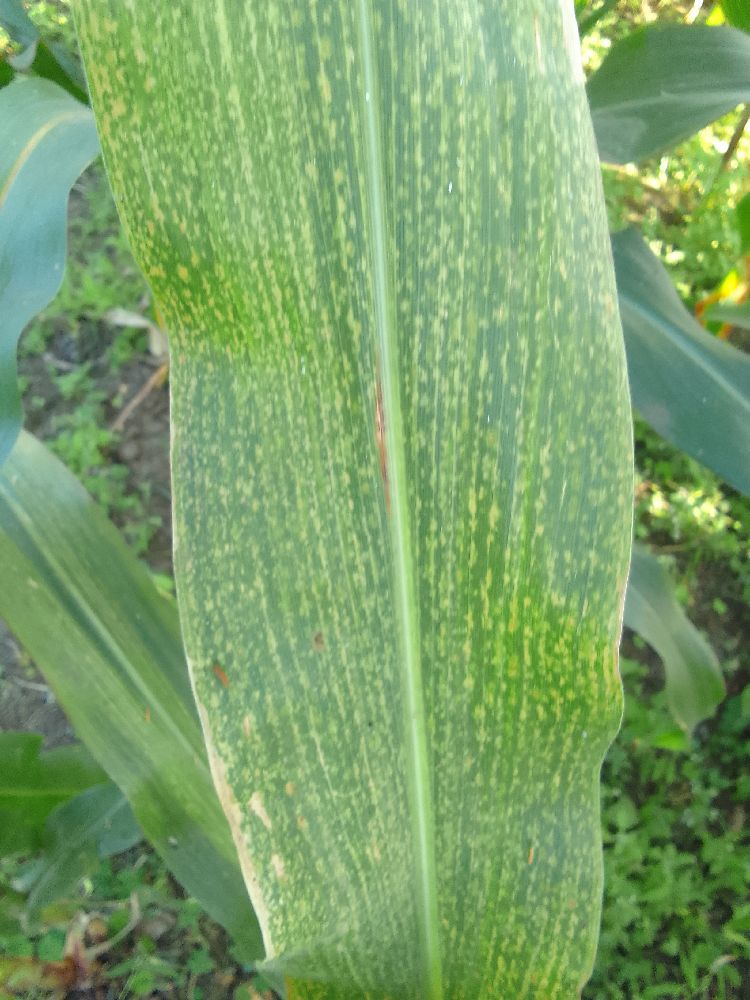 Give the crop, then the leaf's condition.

maize, maize lethal necrosis
